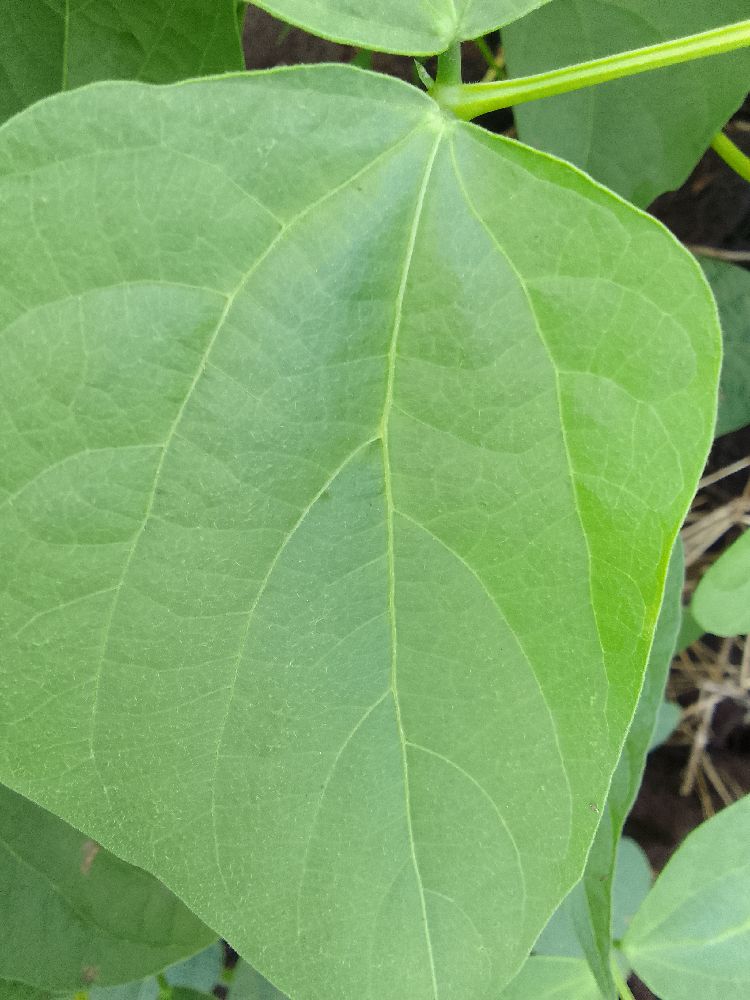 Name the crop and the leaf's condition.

common bean, healthy
